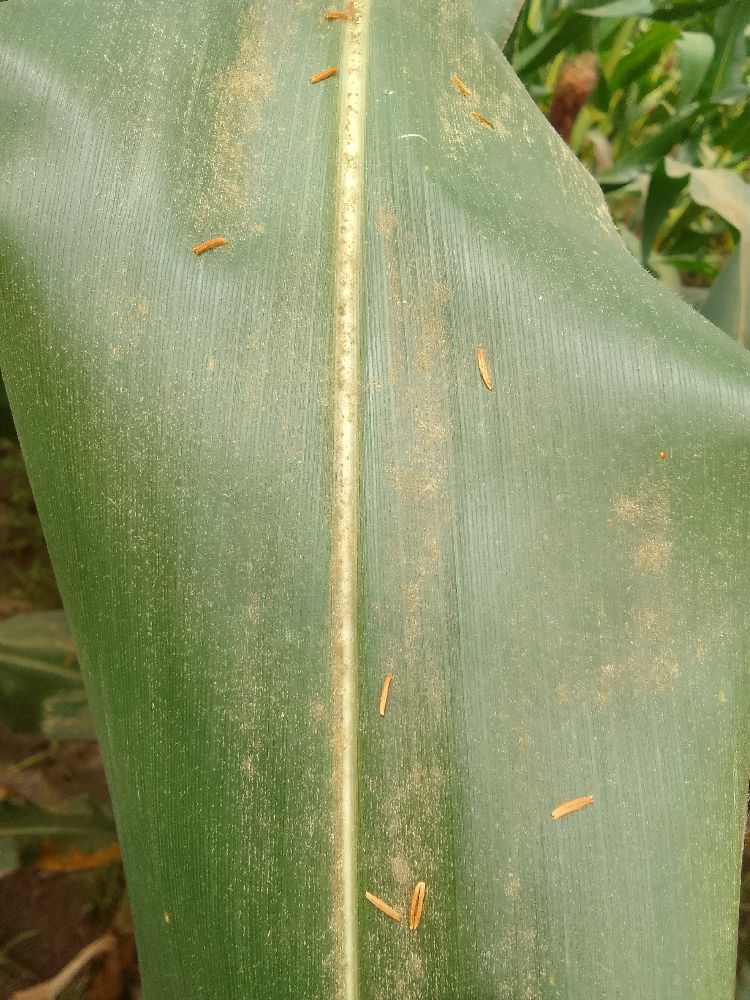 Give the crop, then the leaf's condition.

maize, healthy
